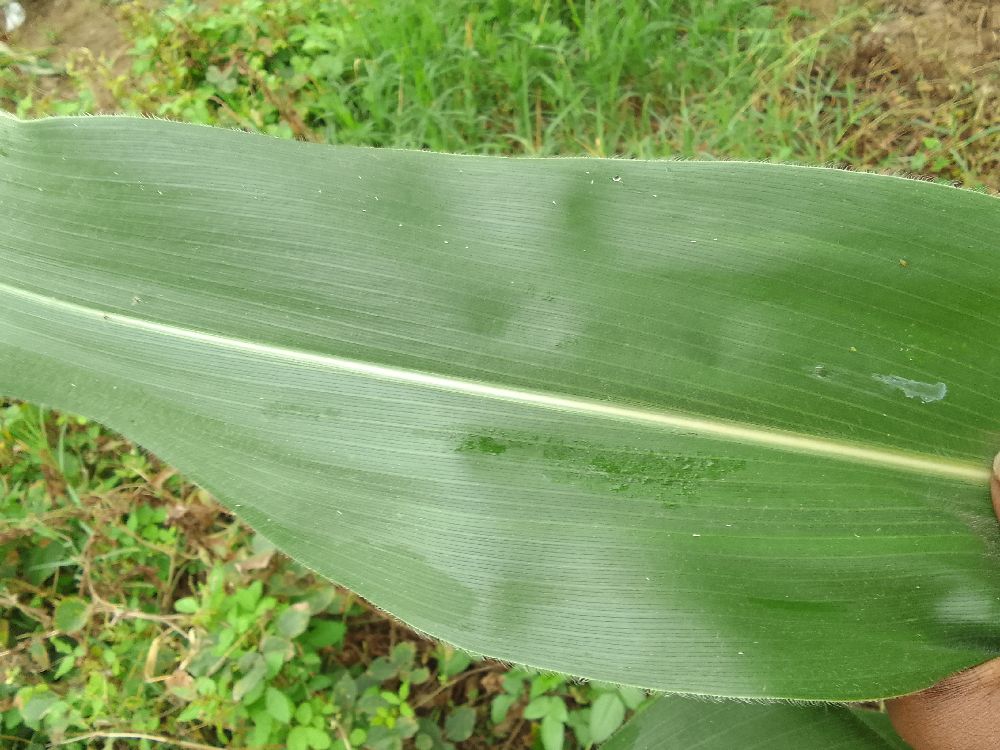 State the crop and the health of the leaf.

maize, healthy
